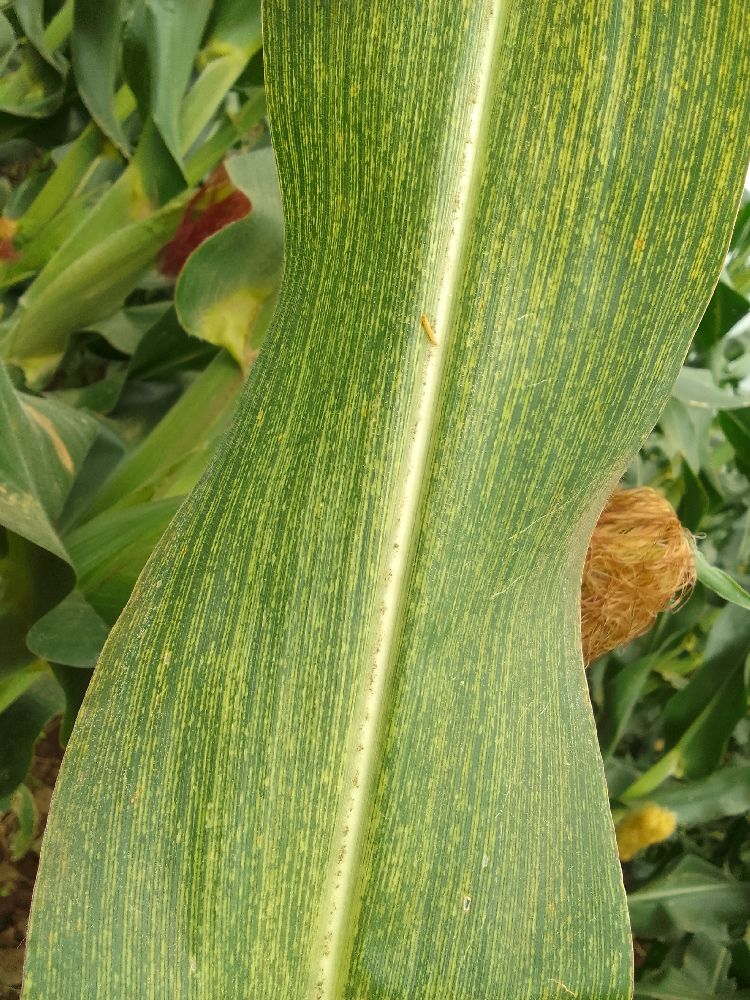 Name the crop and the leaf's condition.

maize, maize streak virus
